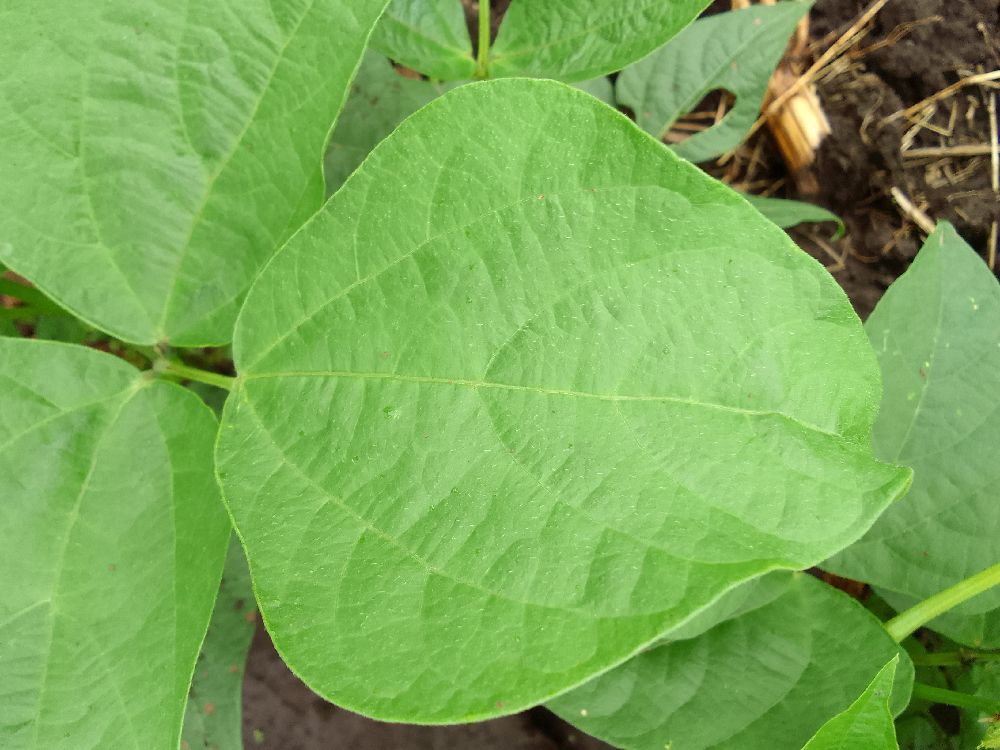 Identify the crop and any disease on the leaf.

common bean, healthy
